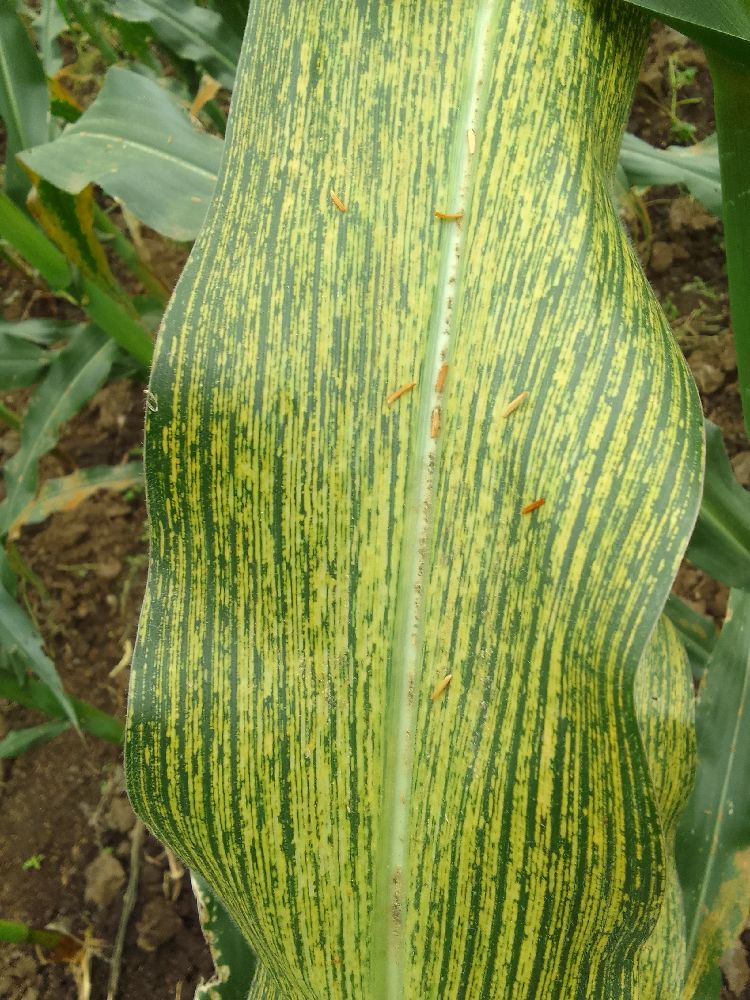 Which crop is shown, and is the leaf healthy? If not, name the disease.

maize, maize streak virus
